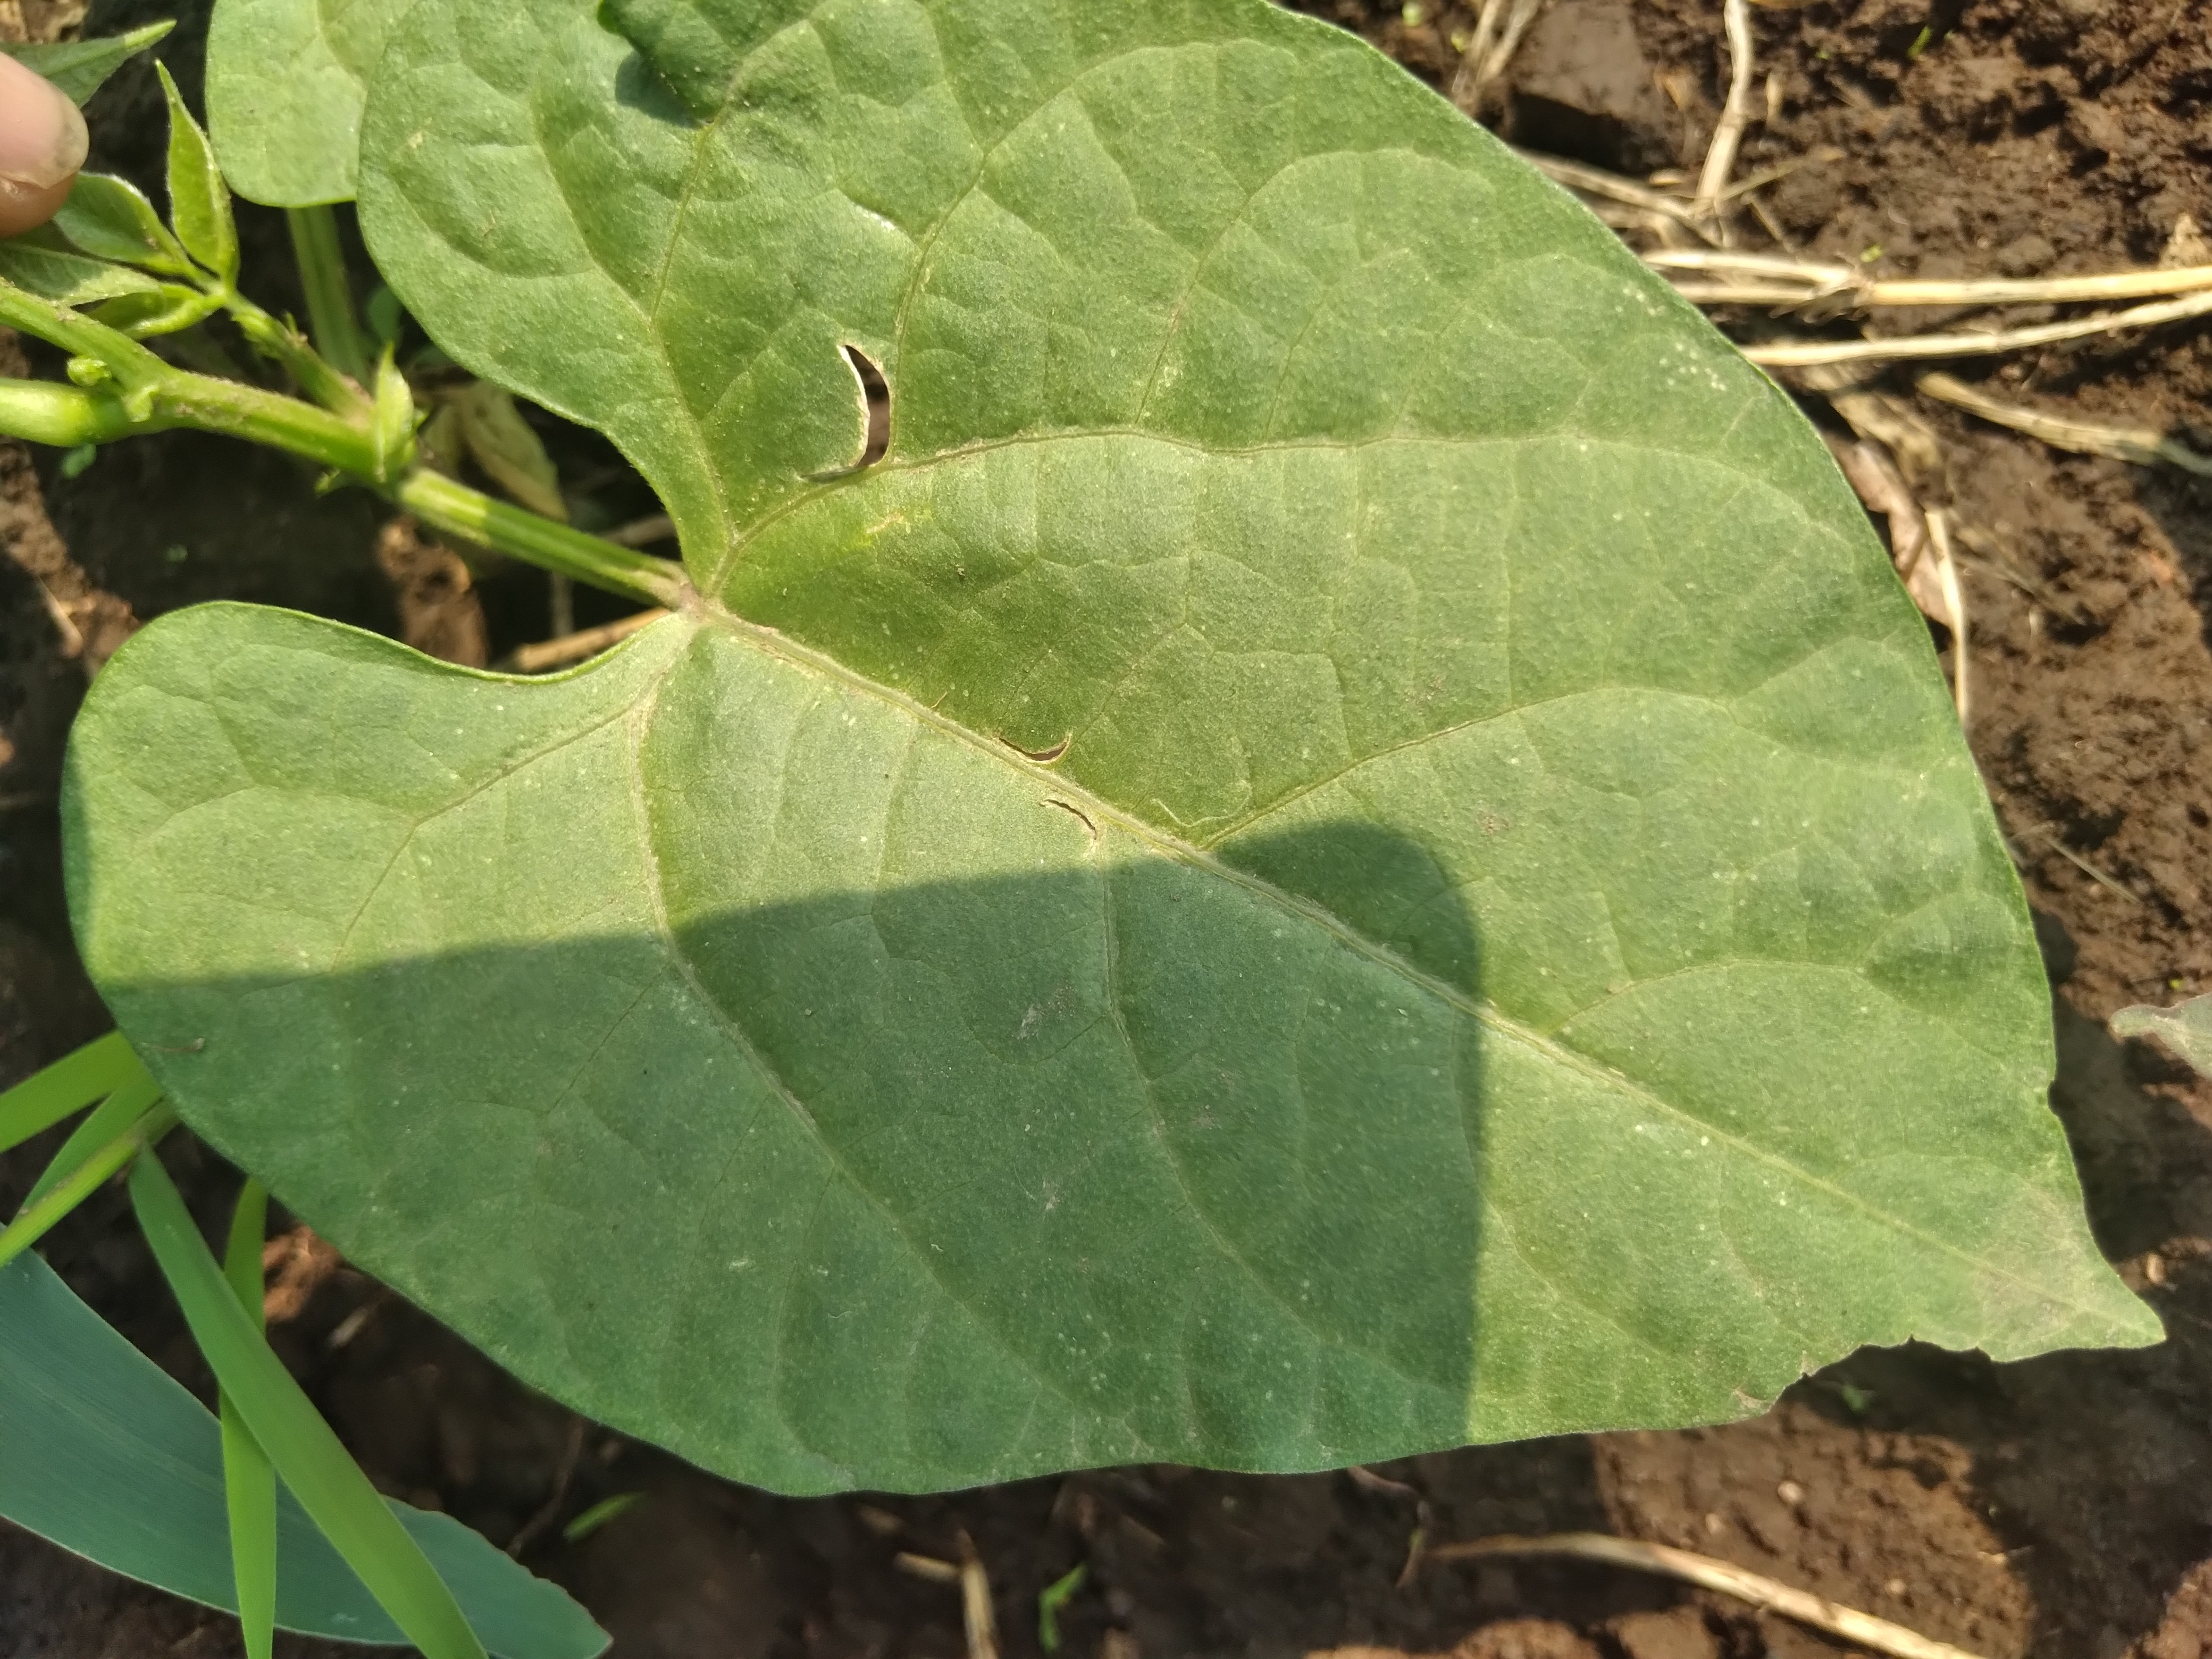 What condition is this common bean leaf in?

healthy
